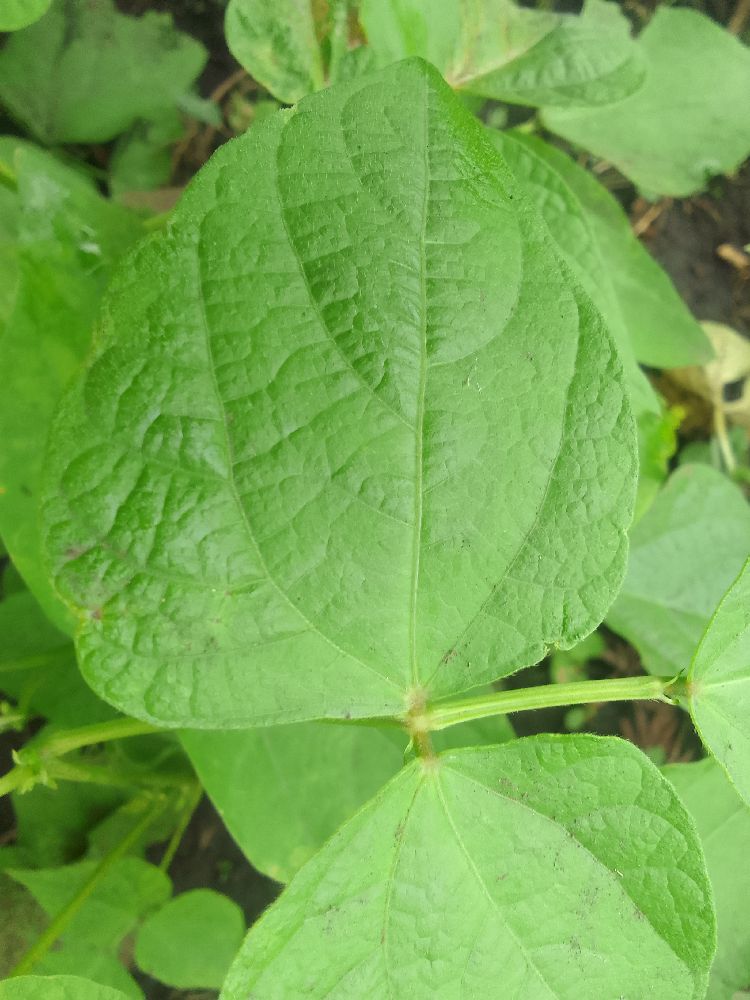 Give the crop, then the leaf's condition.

common bean, healthy
